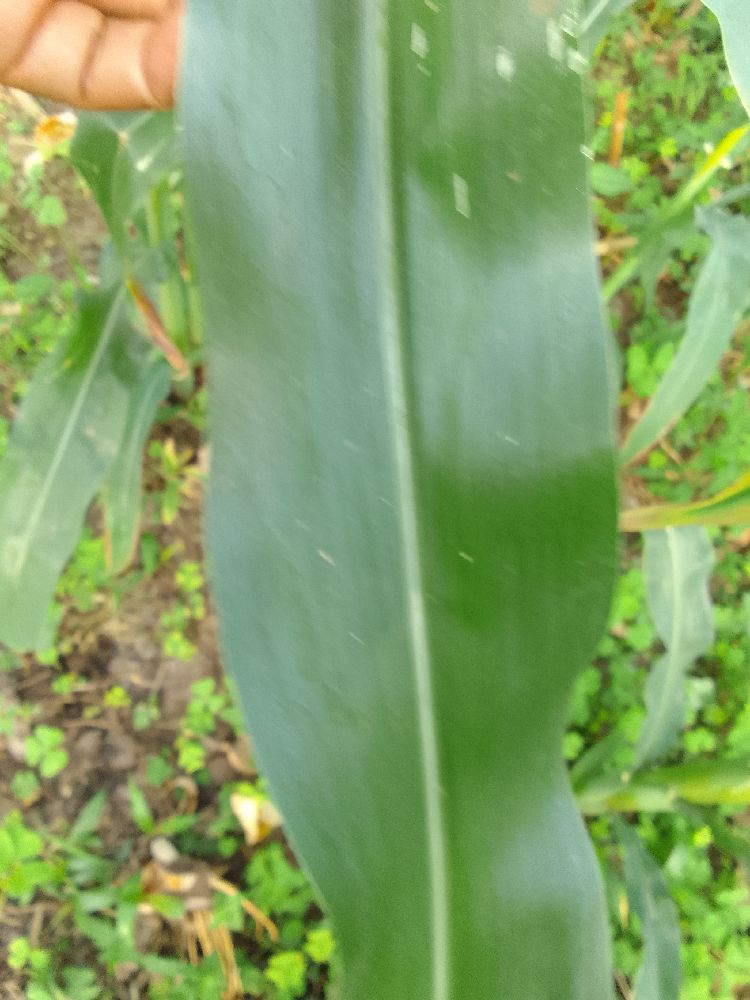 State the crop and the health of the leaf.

maize, healthy
